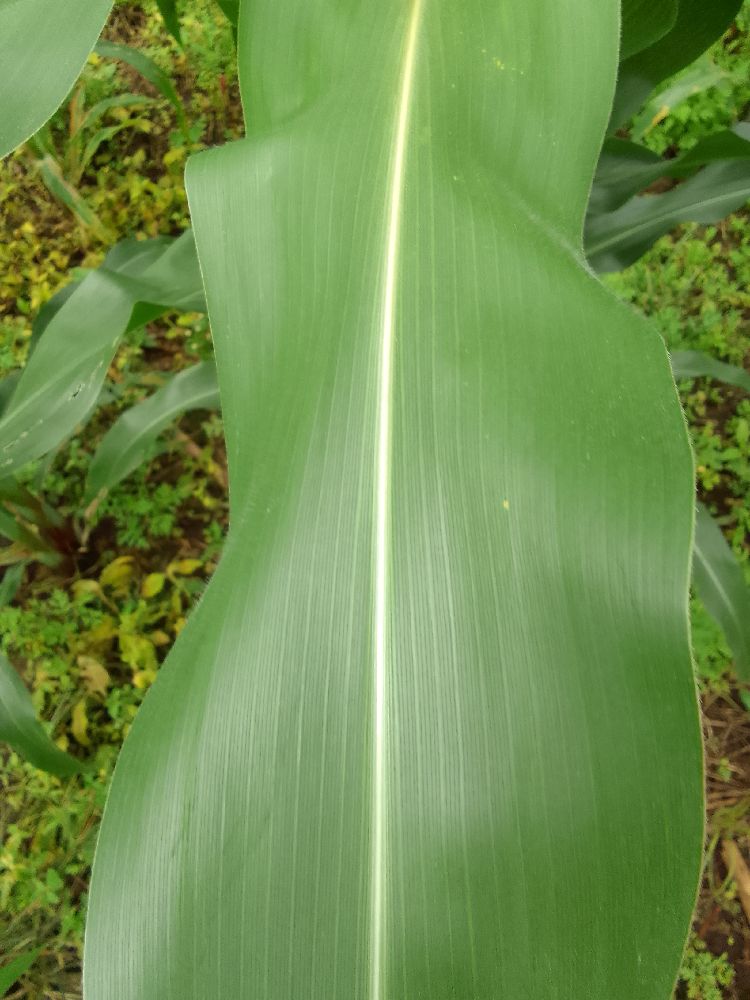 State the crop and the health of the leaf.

maize, healthy
